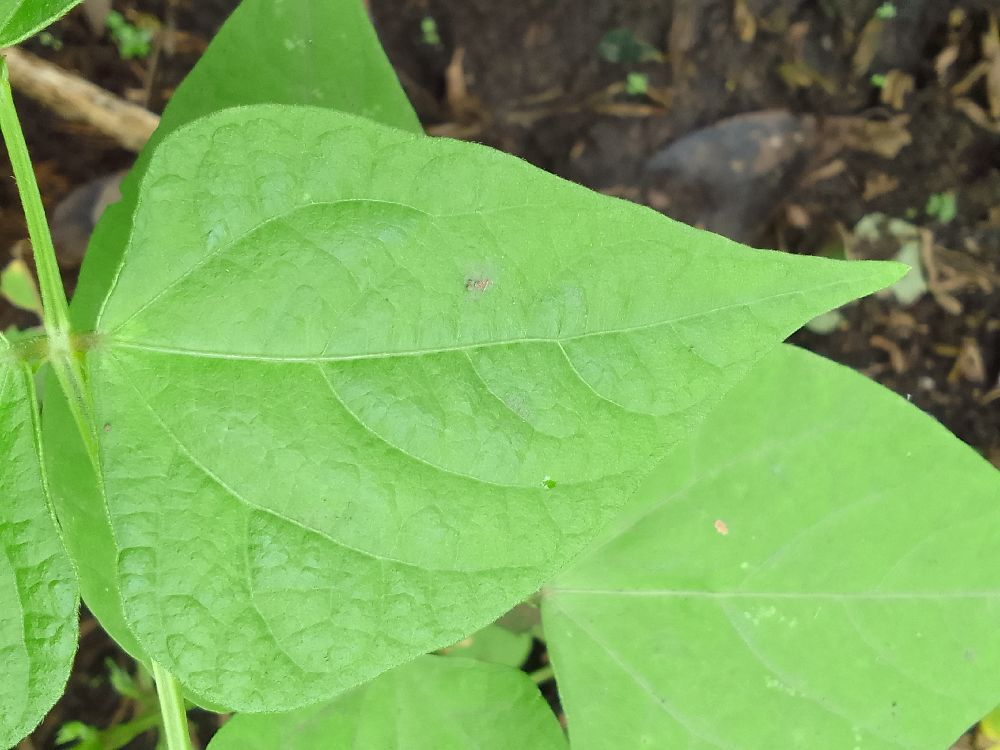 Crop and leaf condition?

common bean, healthy
